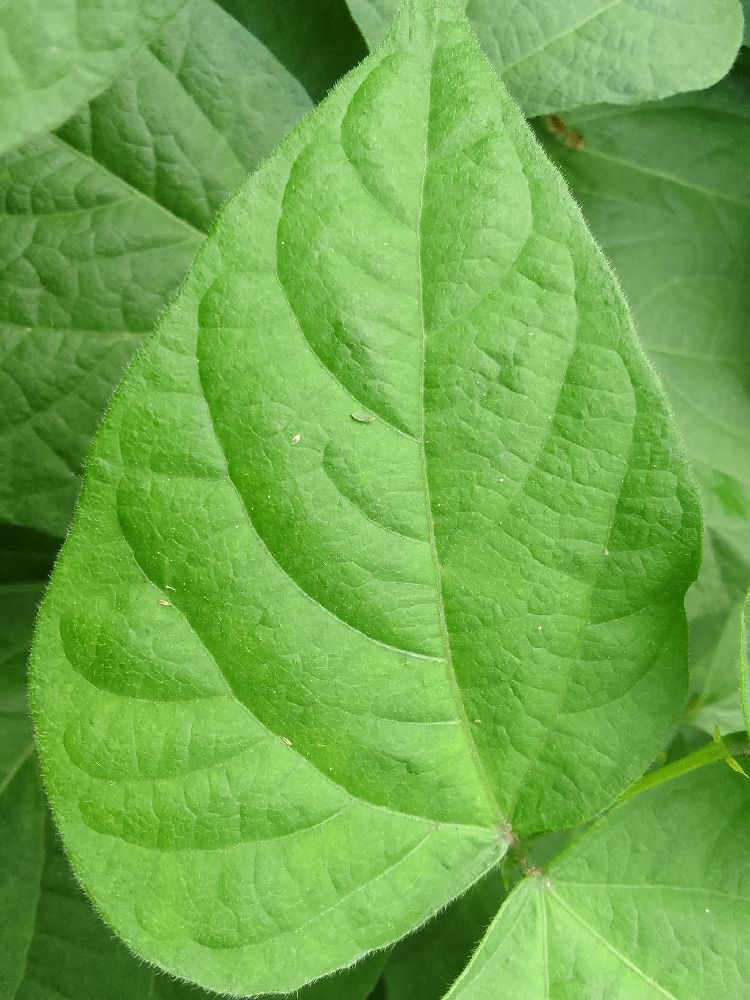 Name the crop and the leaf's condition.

common bean, healthy
